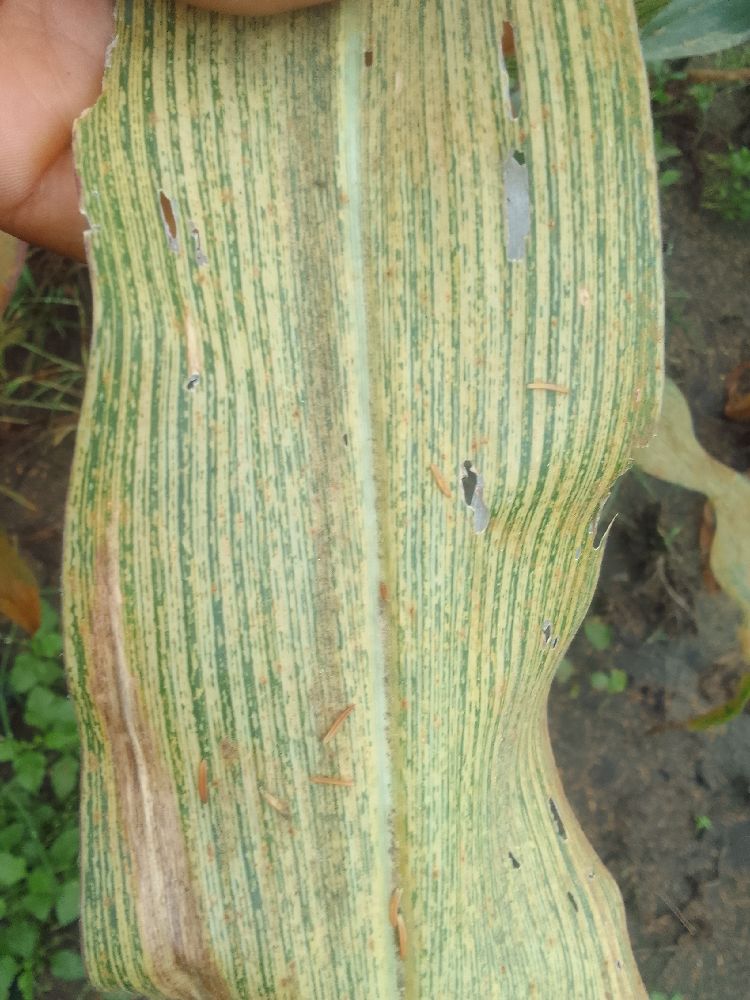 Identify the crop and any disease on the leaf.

maize, maize streak virus
